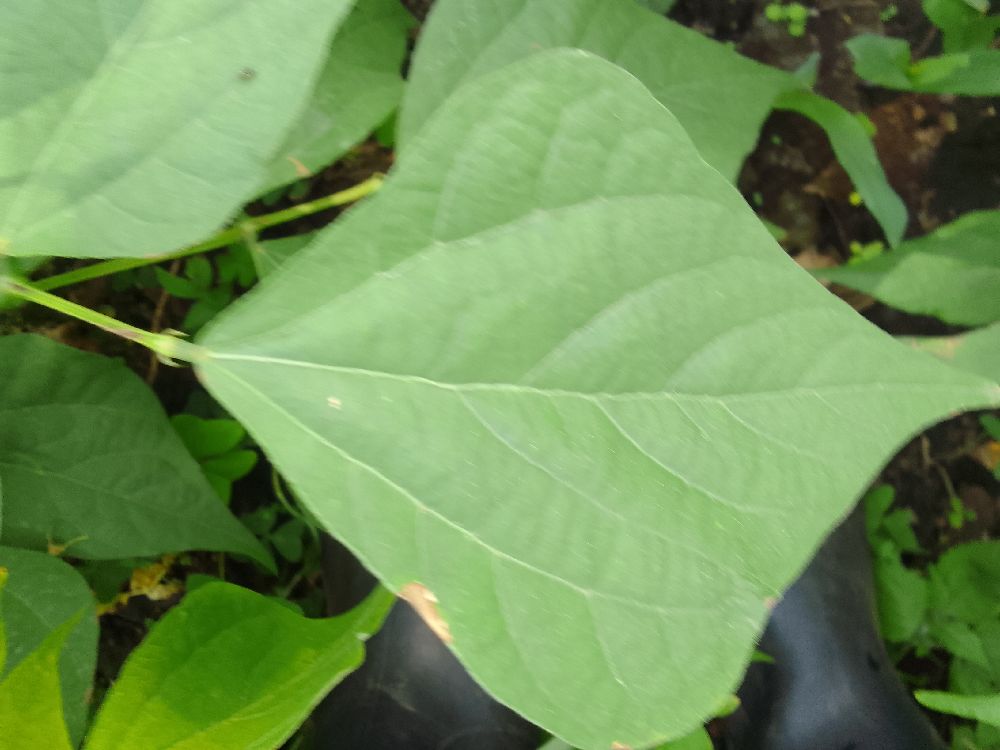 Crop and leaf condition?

common bean, healthy
